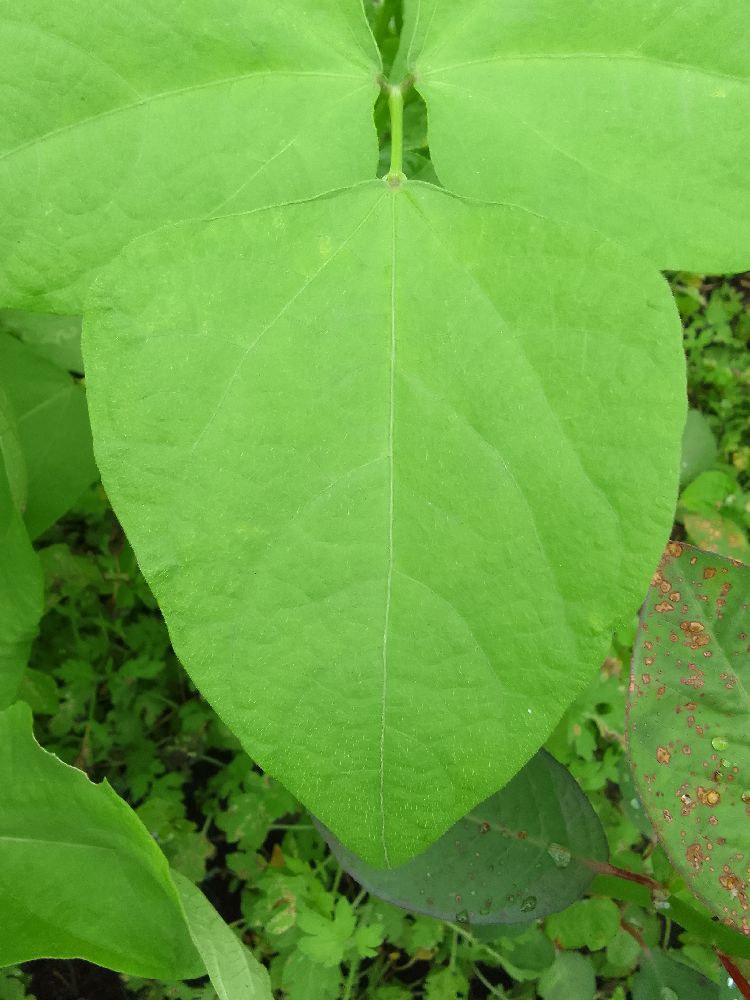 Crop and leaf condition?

common bean, healthy
